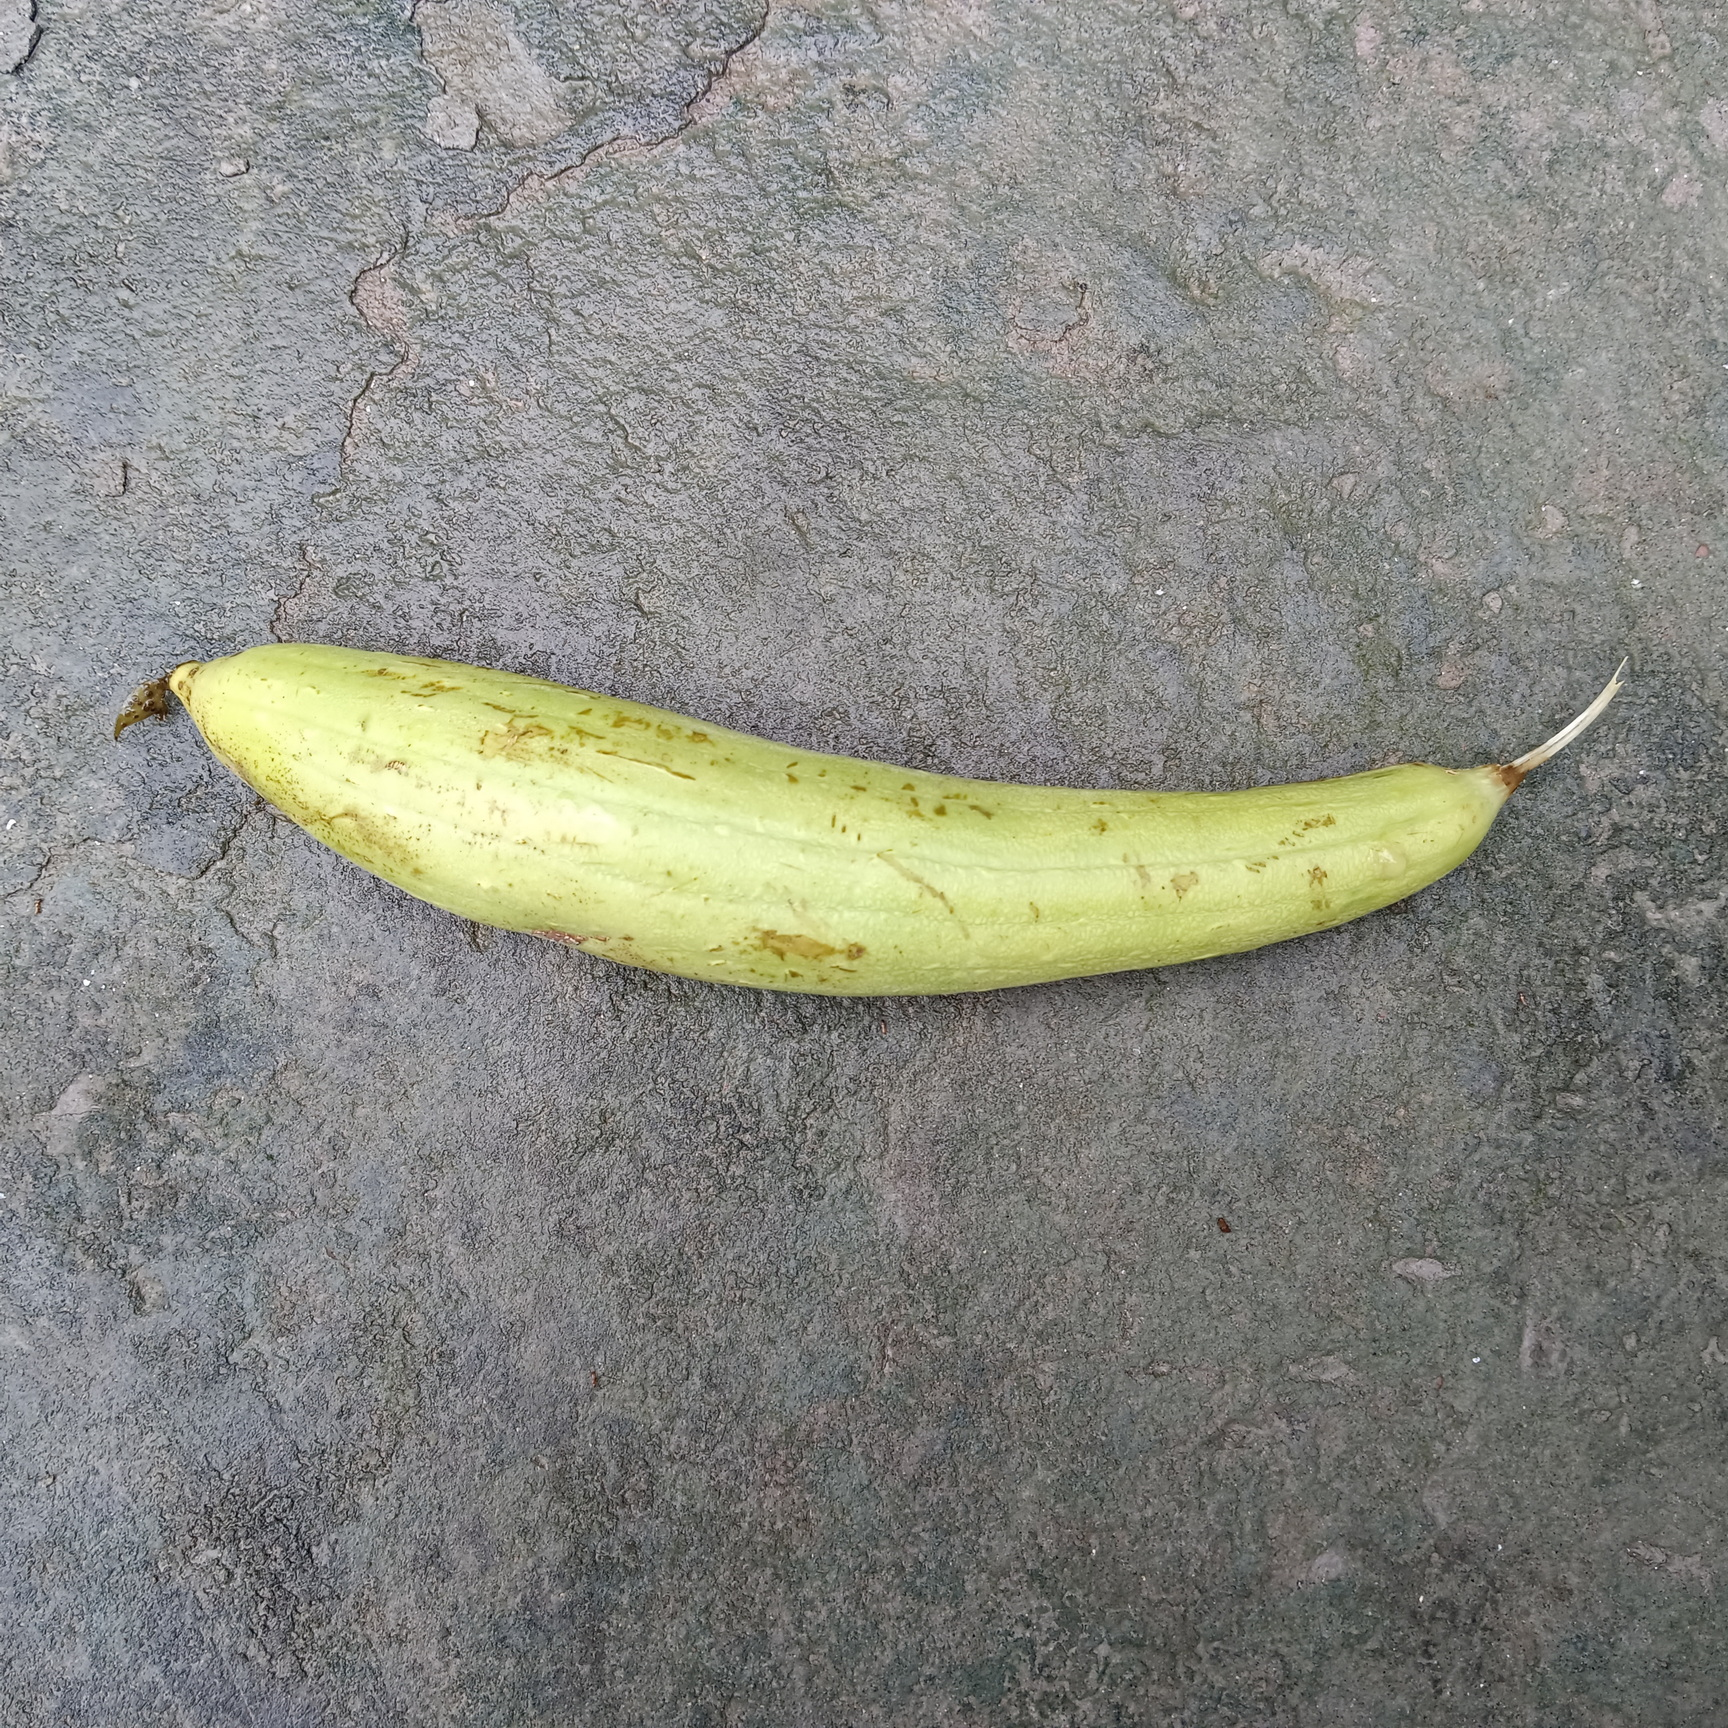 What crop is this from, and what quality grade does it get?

luffa, fresh
